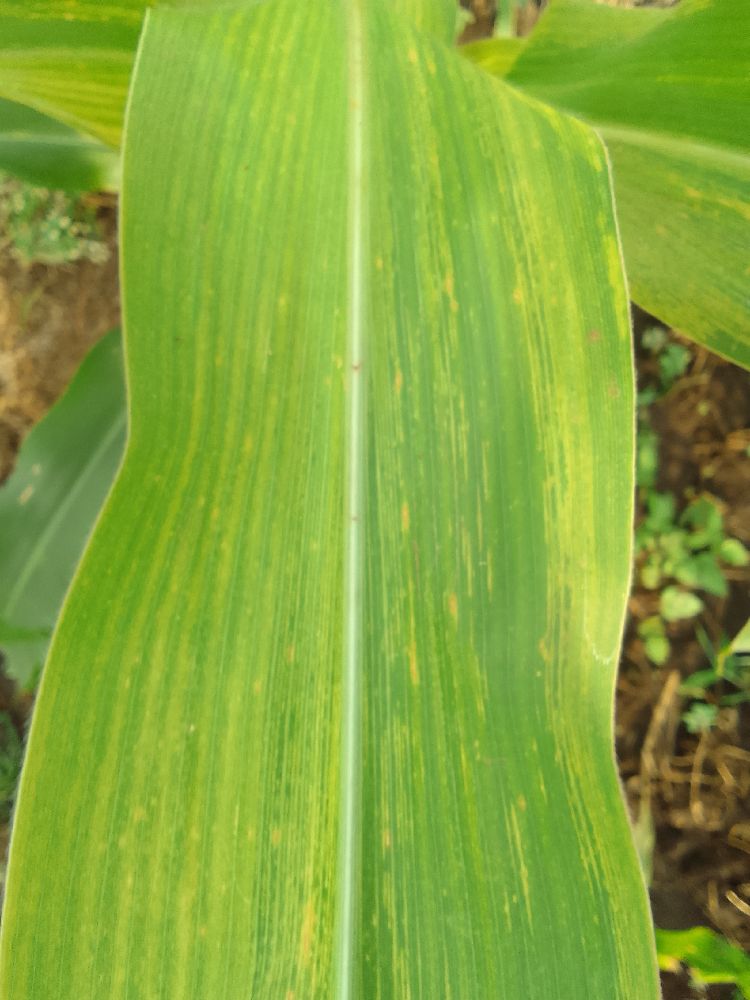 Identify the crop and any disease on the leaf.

maize, maize lethal necrosis
